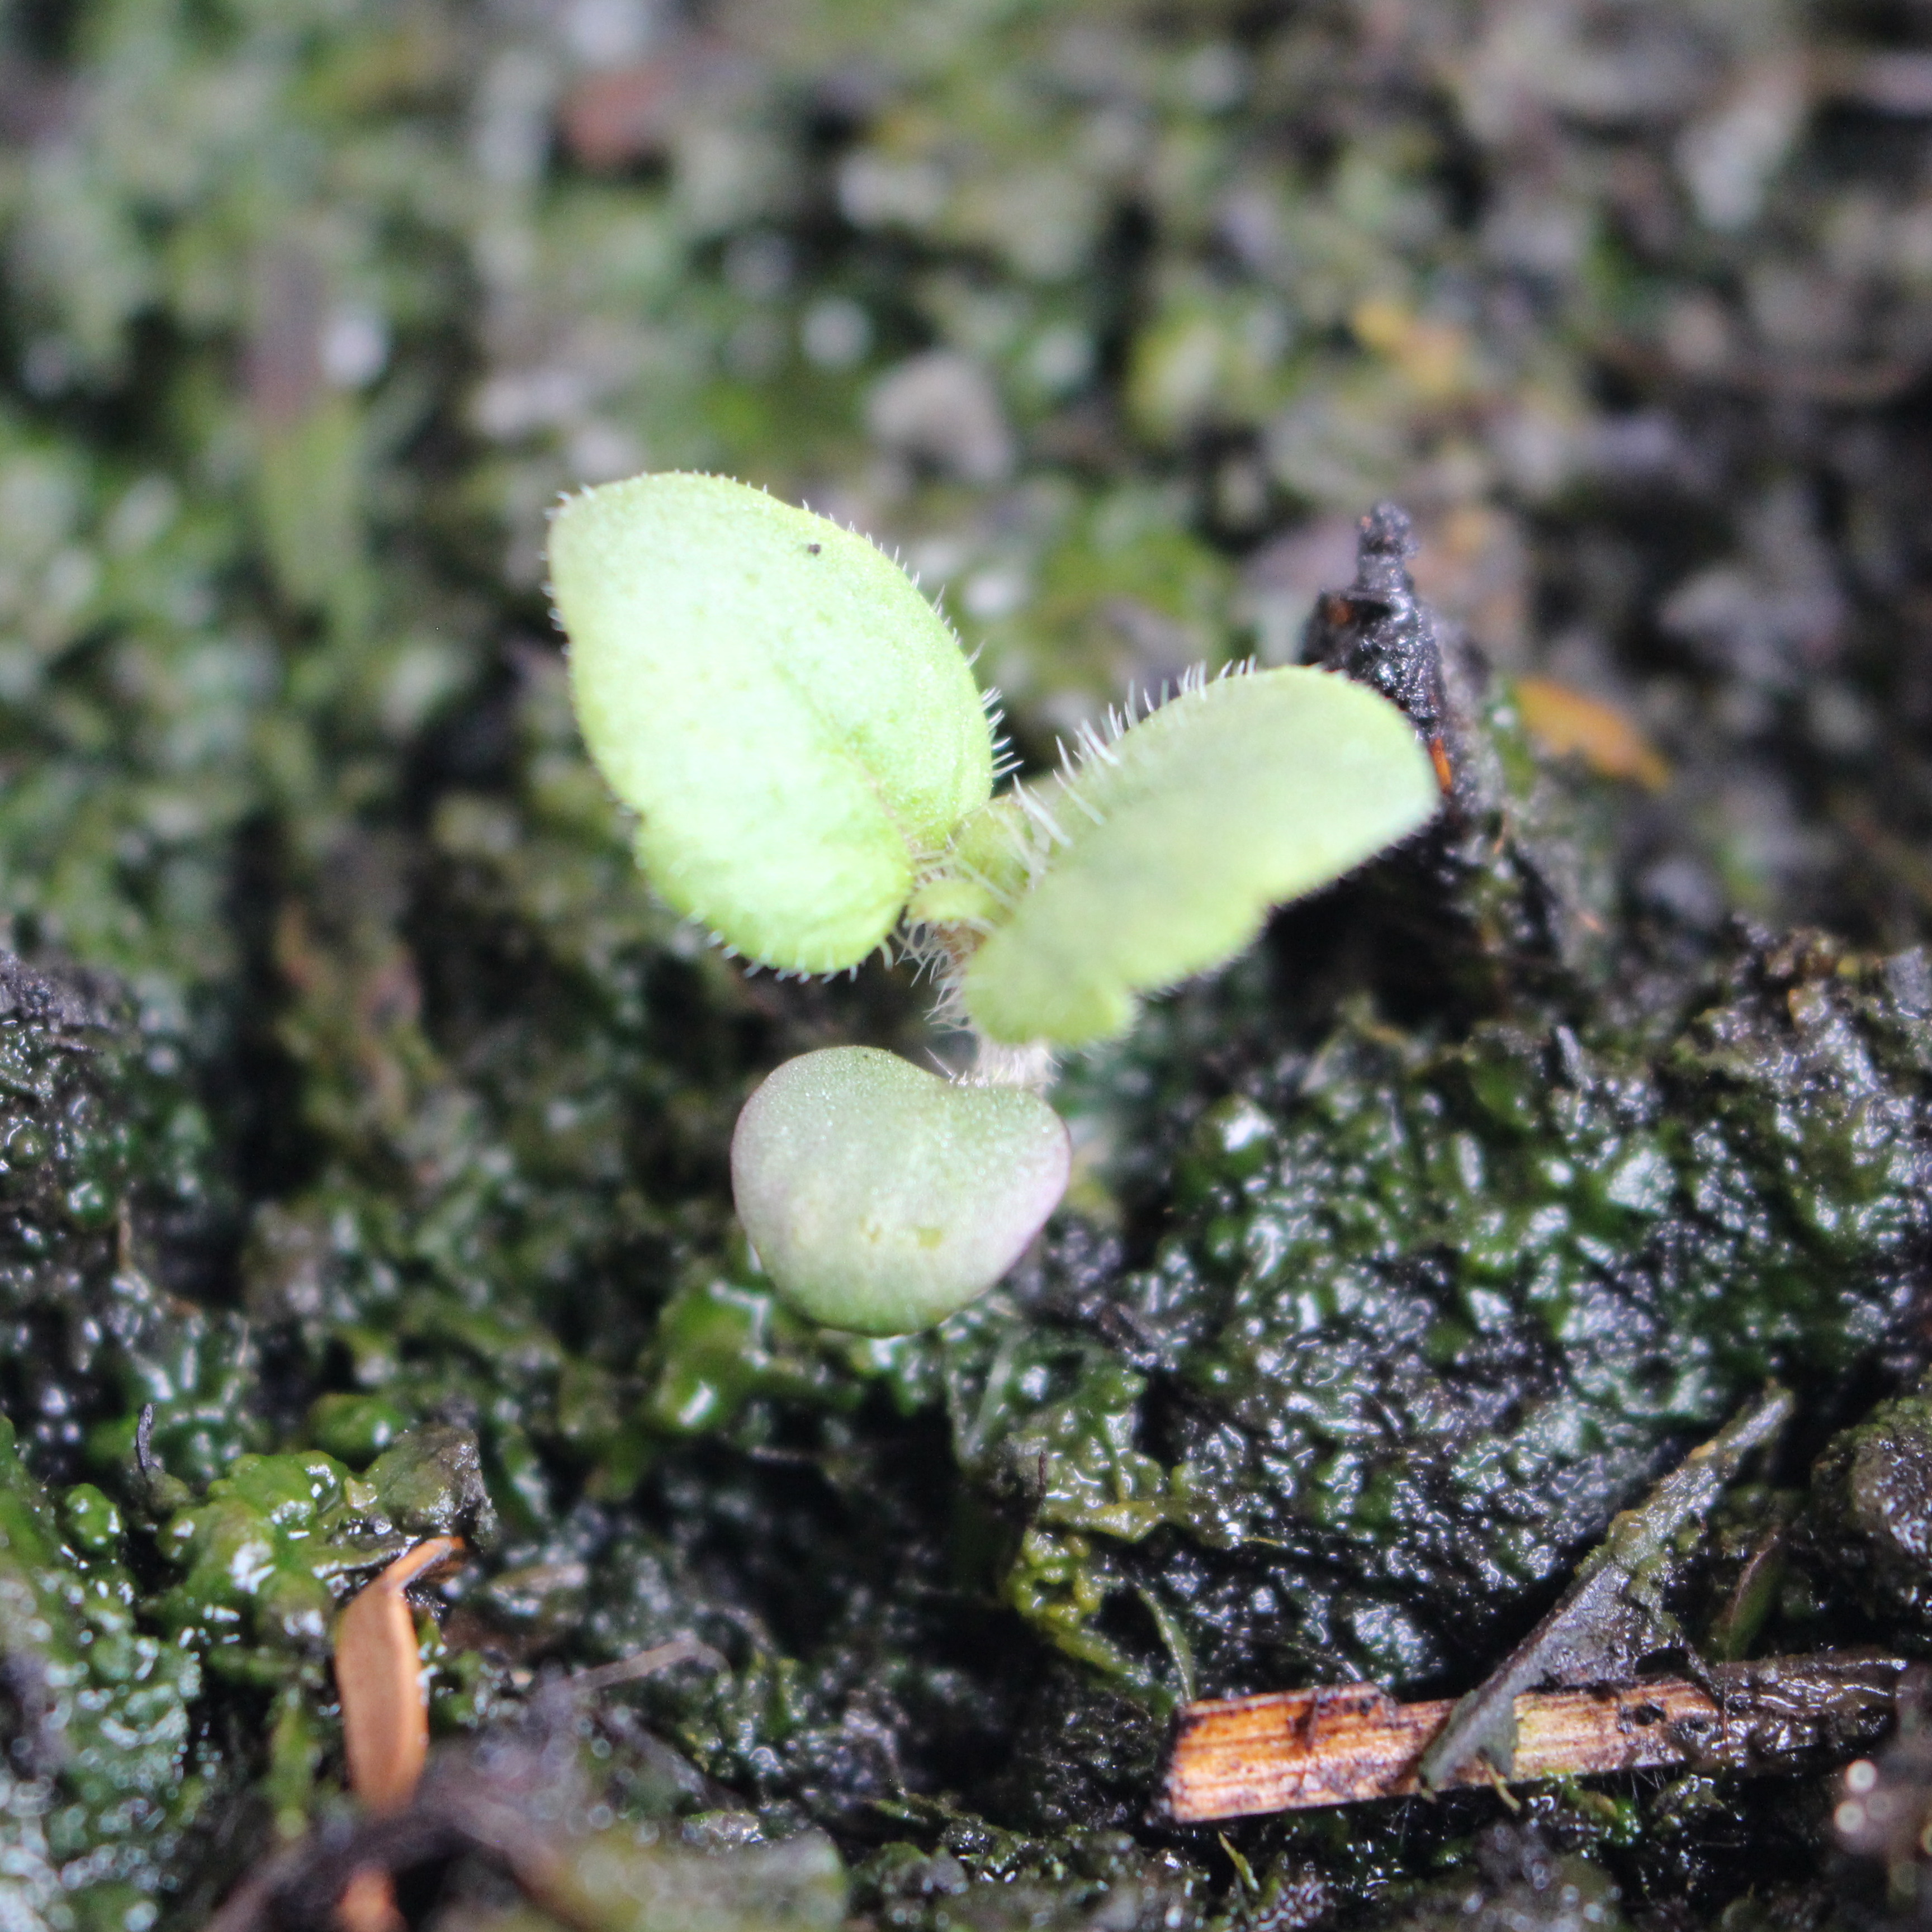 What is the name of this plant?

Veronica persica
